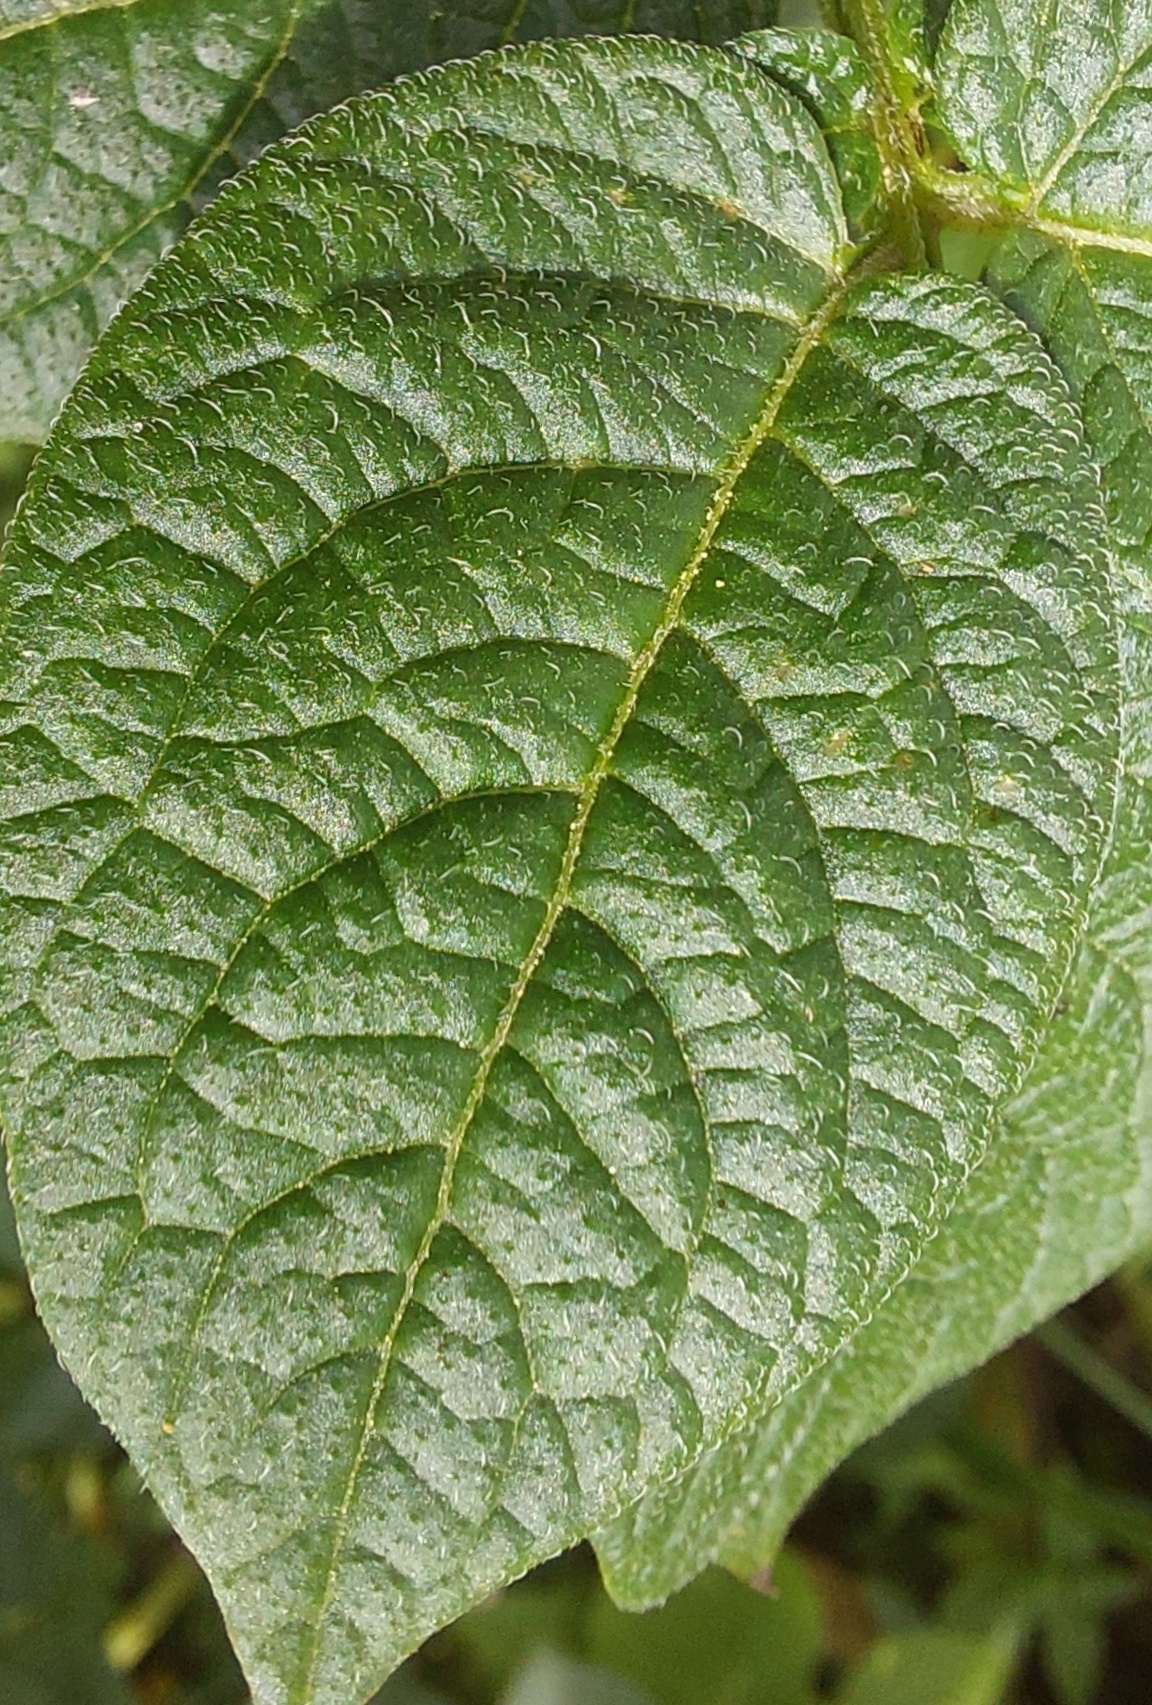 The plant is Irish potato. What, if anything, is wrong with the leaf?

healthy
